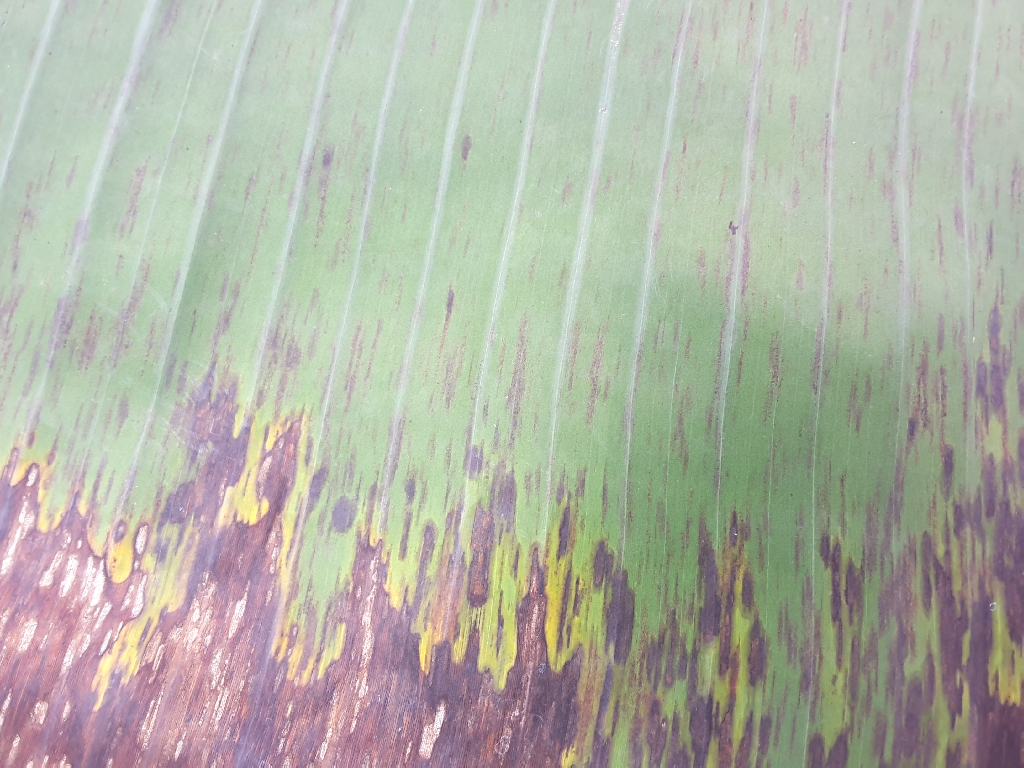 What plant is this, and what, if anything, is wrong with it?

banana, black sigatoka
